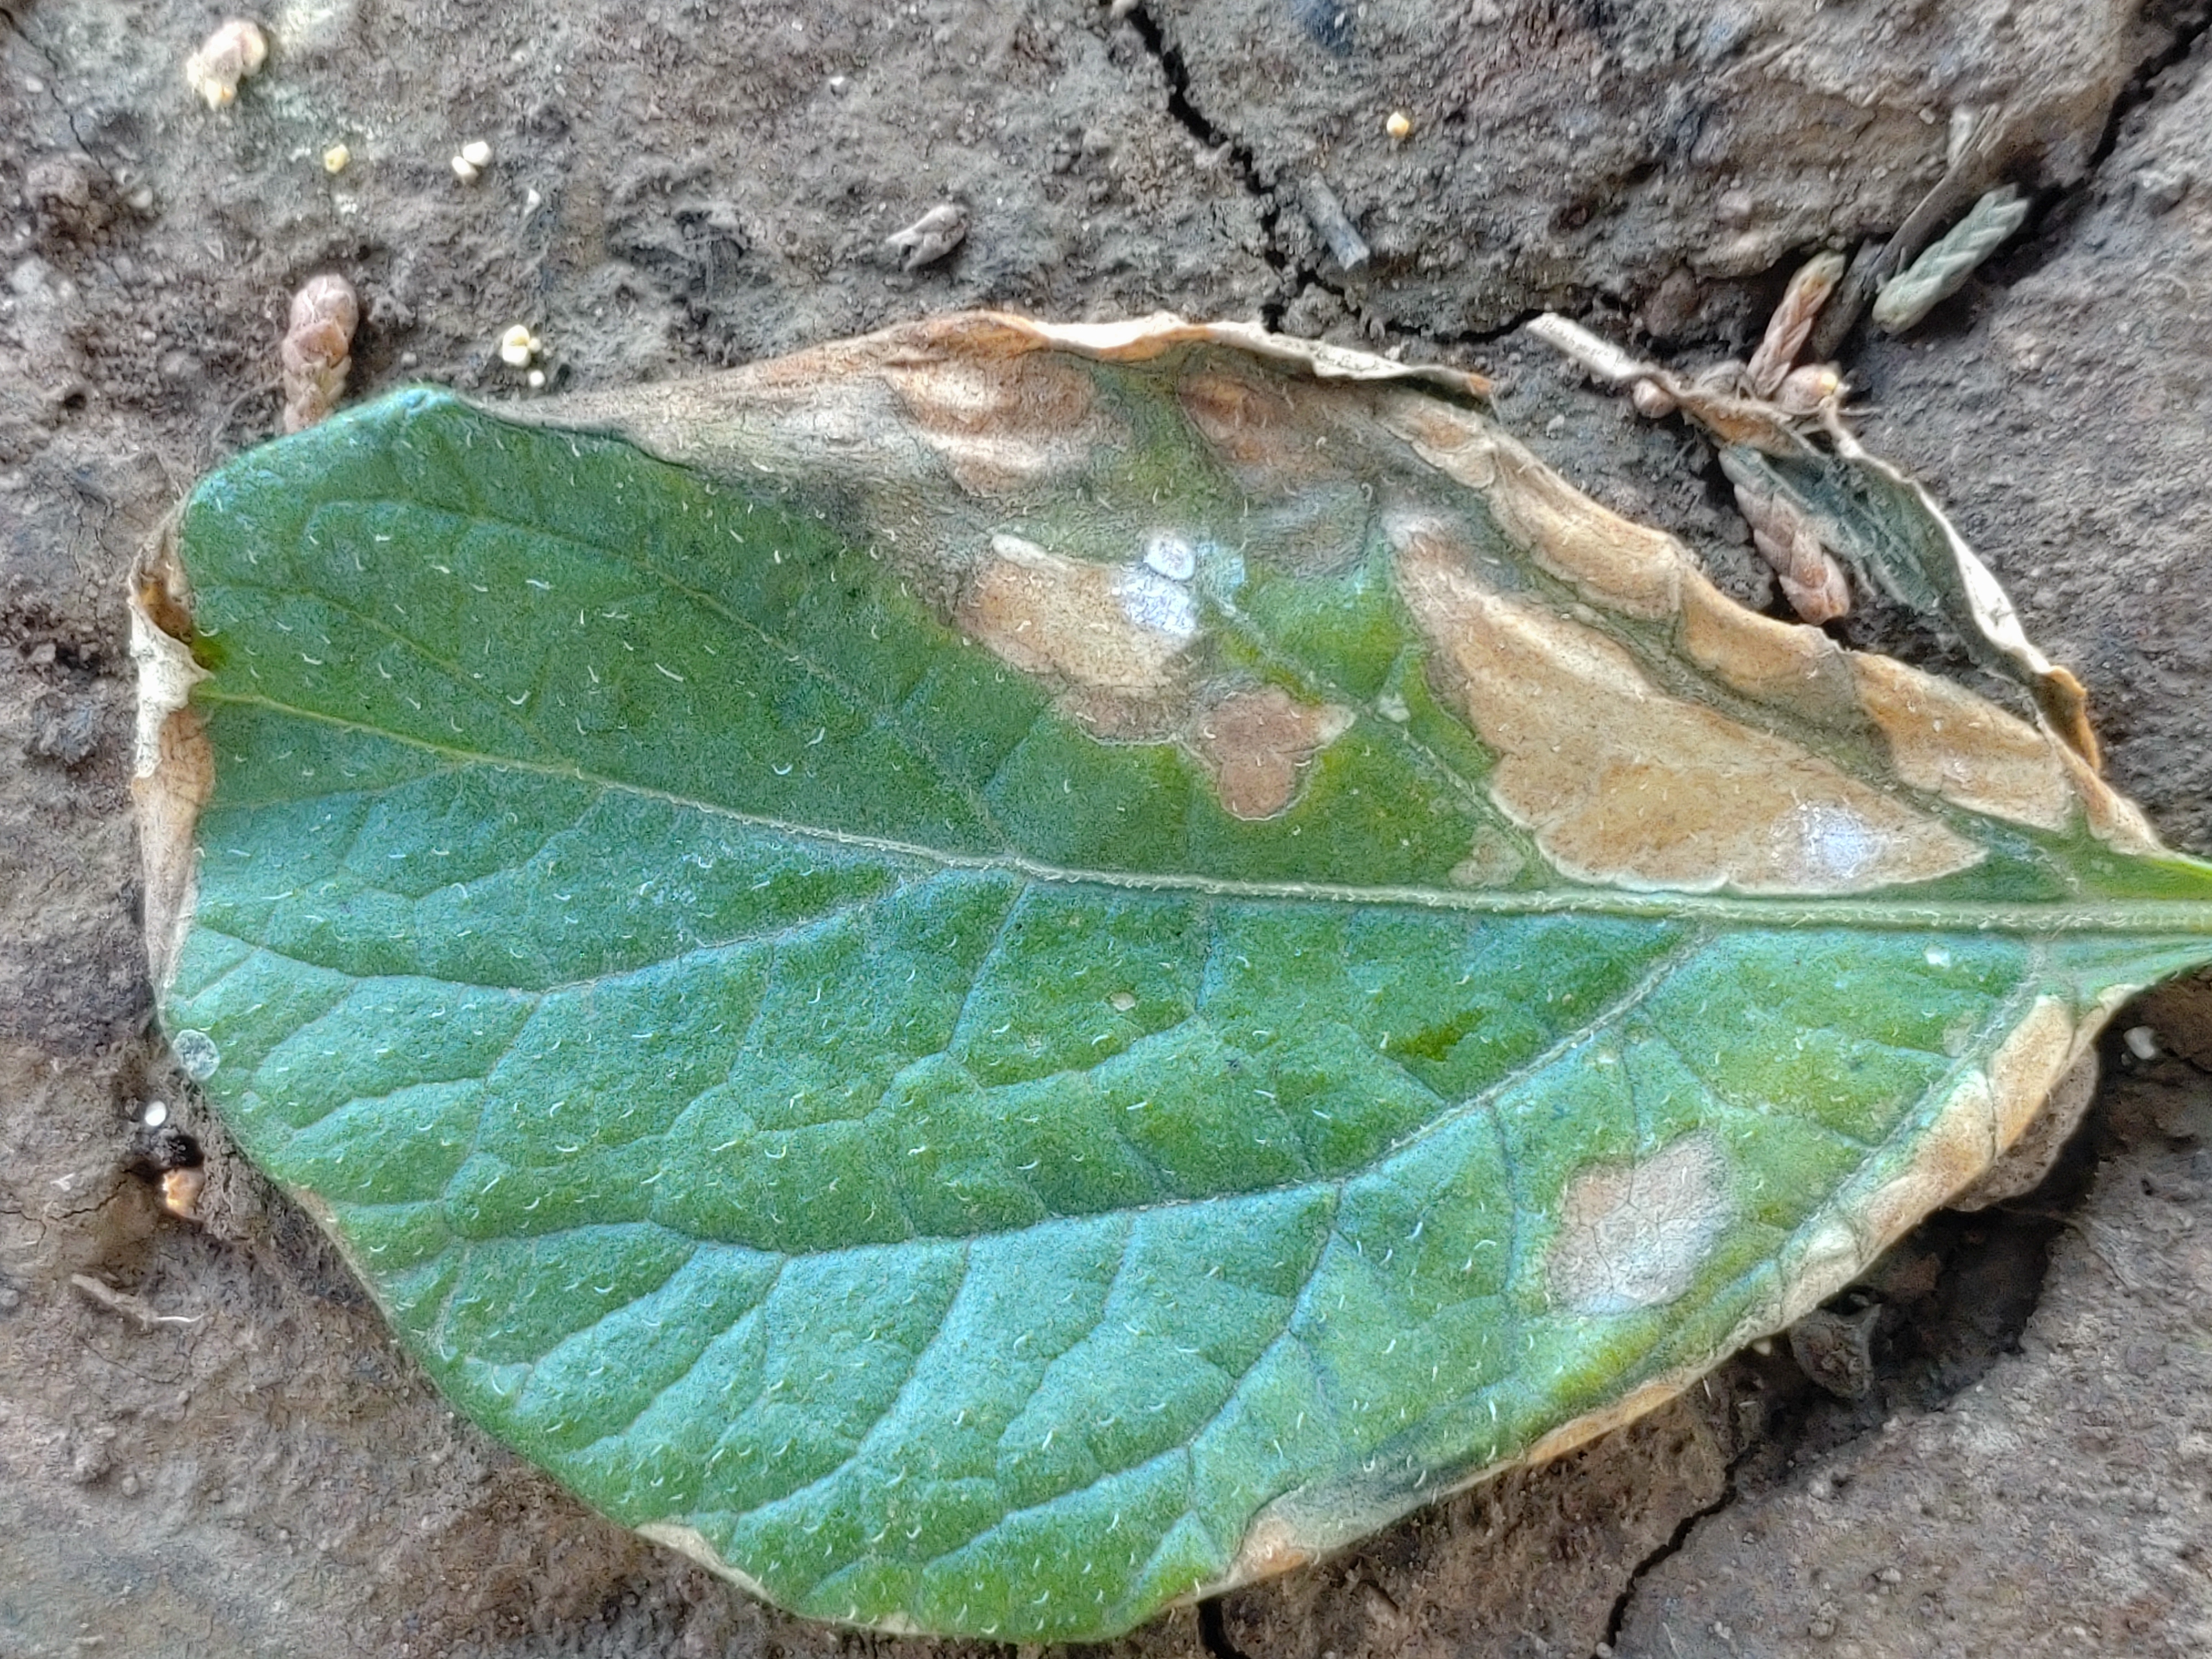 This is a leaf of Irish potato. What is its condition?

early blight
